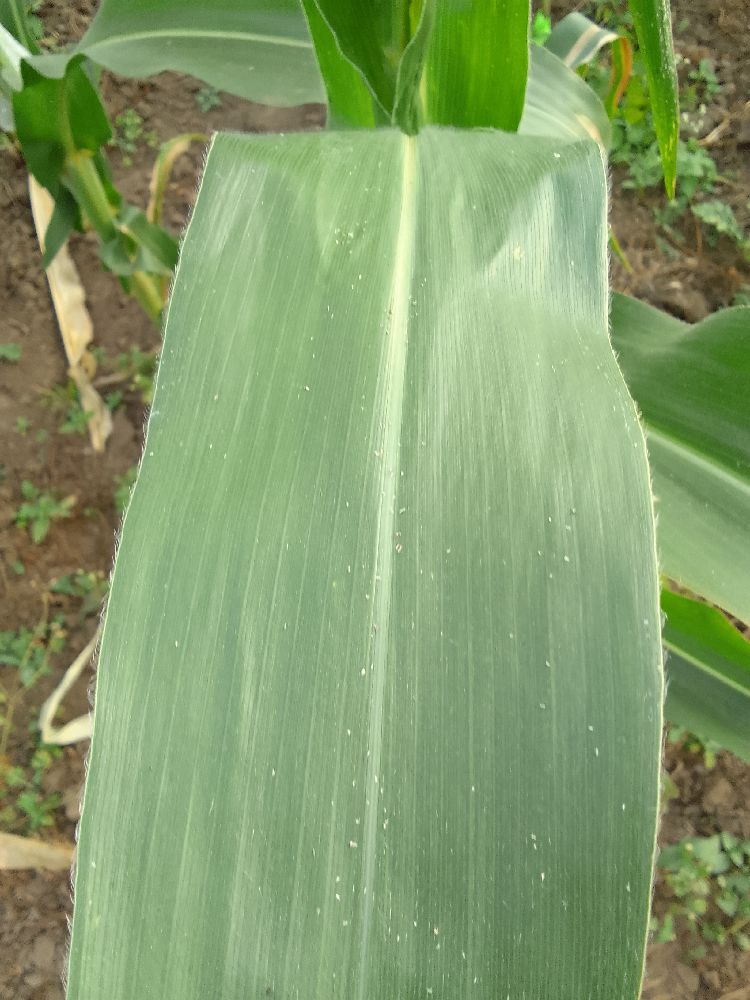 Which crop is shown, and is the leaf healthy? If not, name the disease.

maize, healthy
